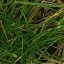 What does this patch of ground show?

grass
